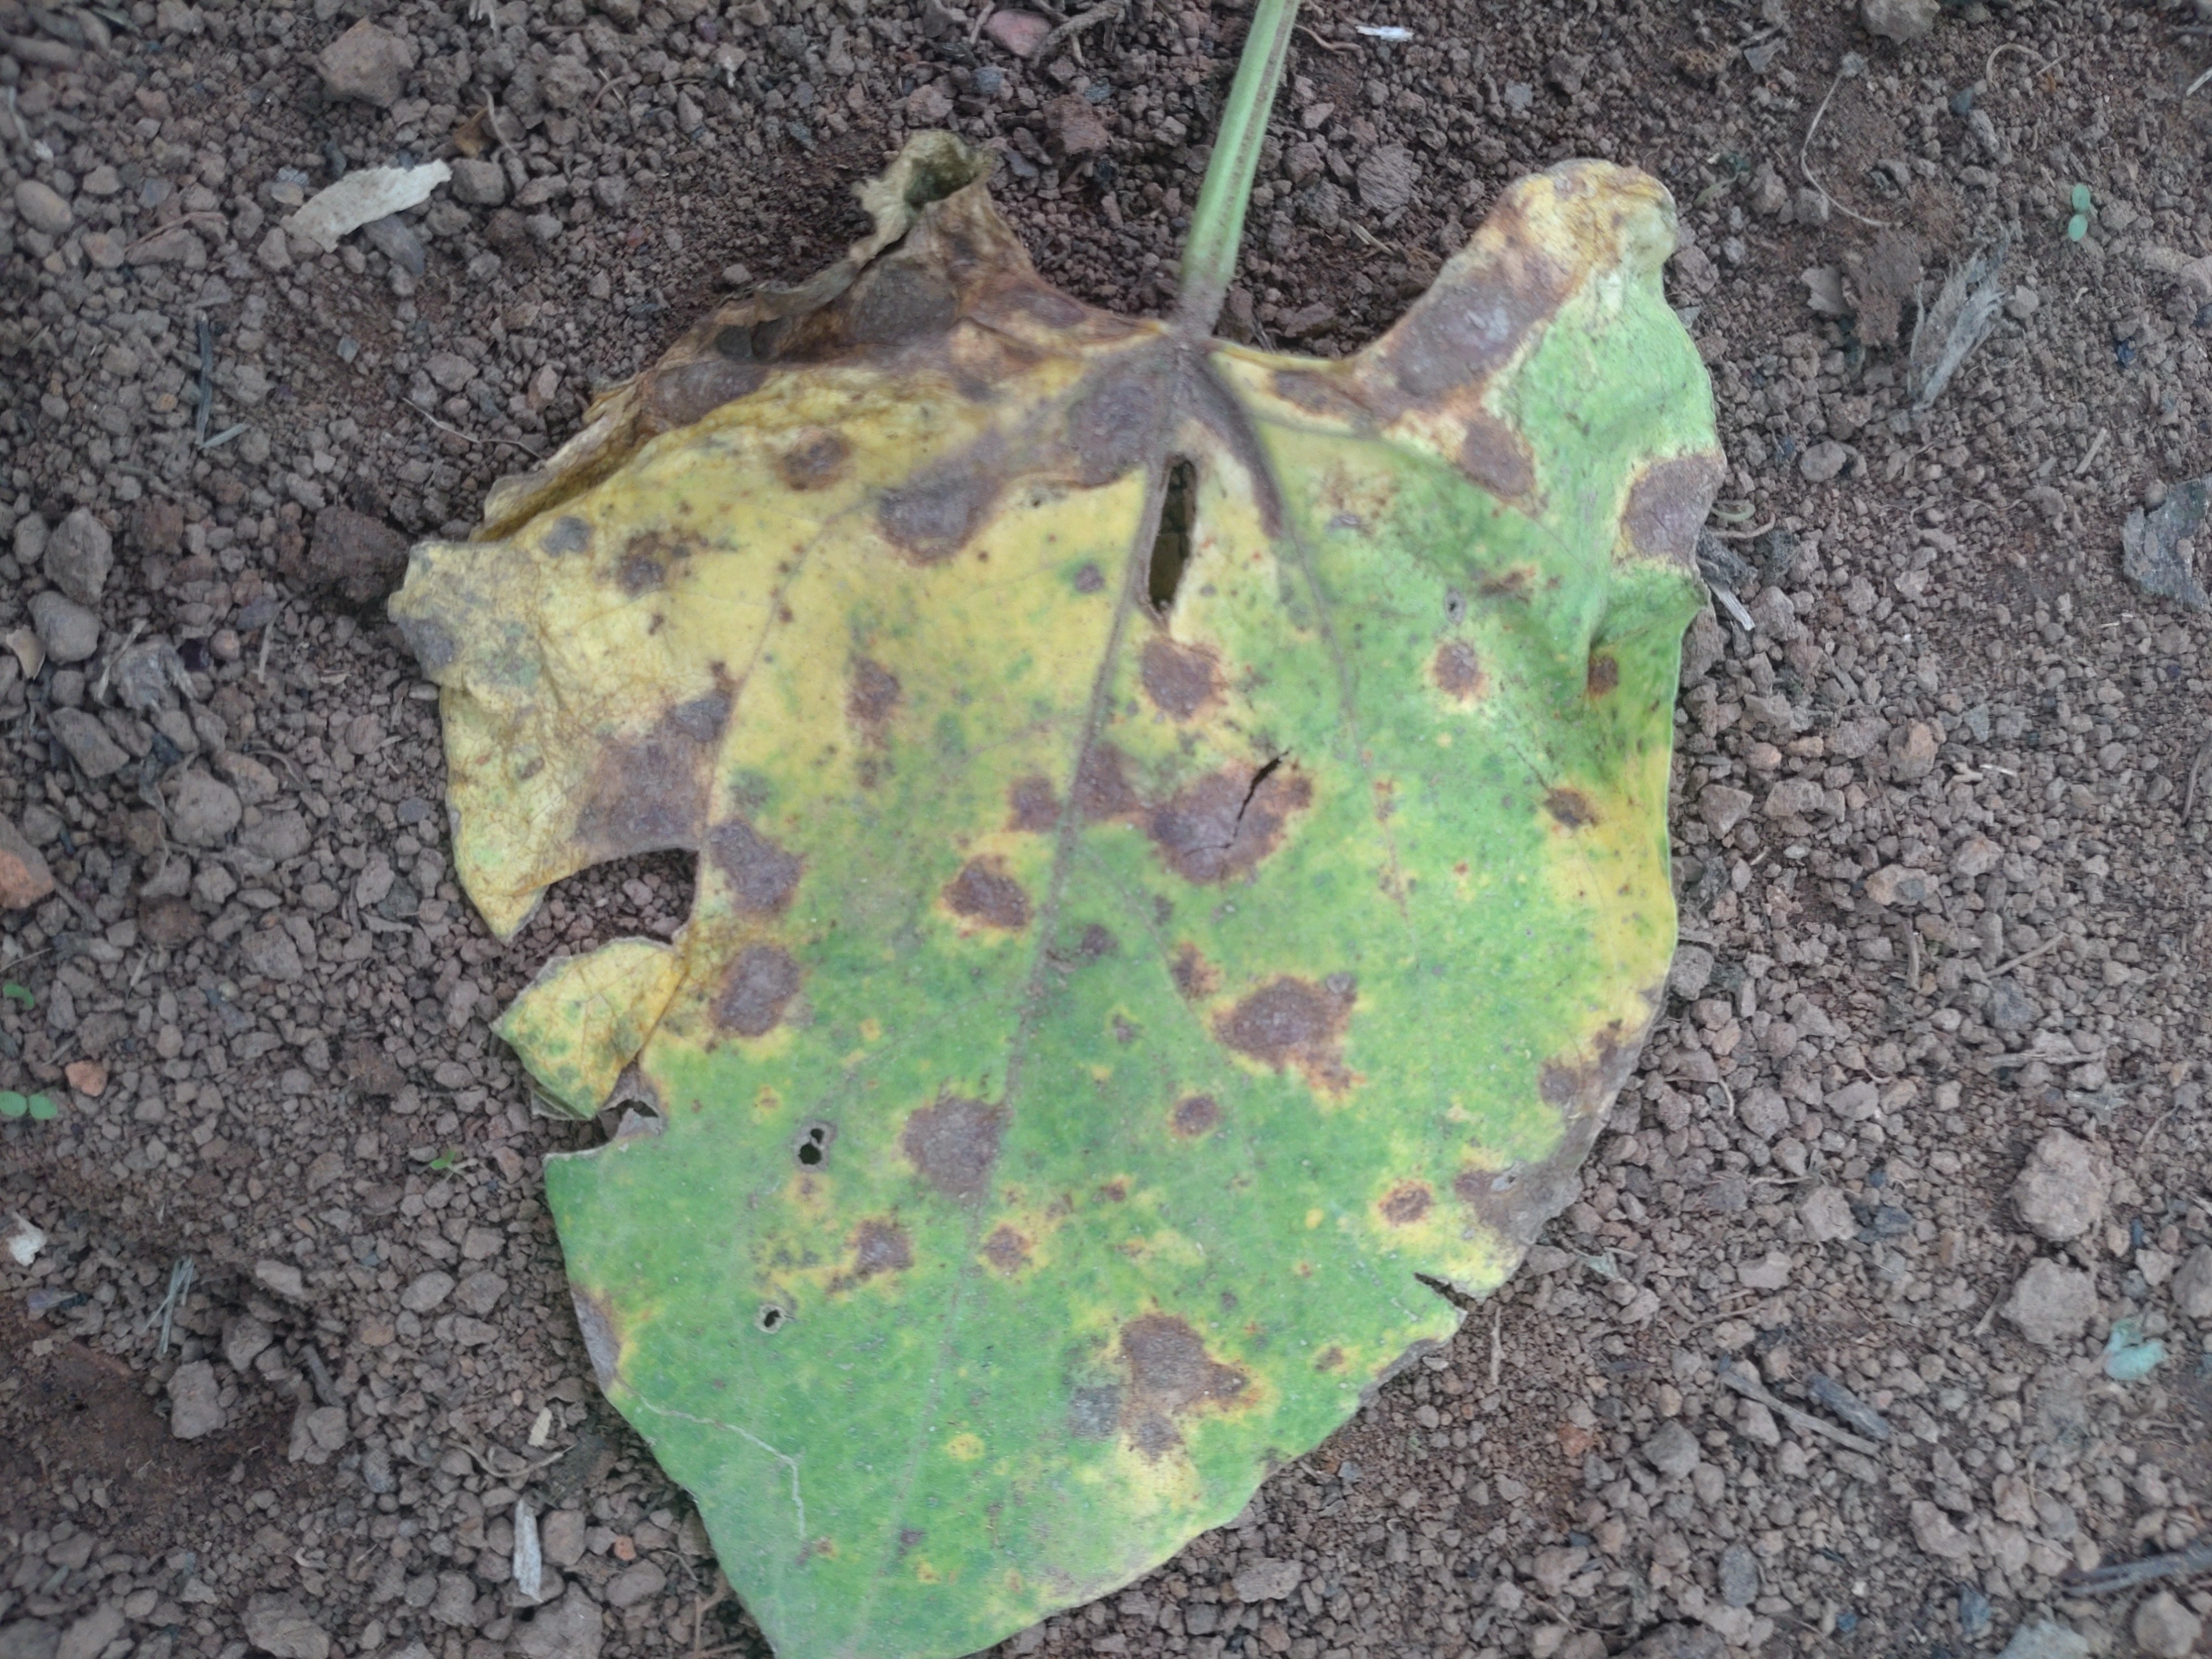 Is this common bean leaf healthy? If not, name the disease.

anthracnose
